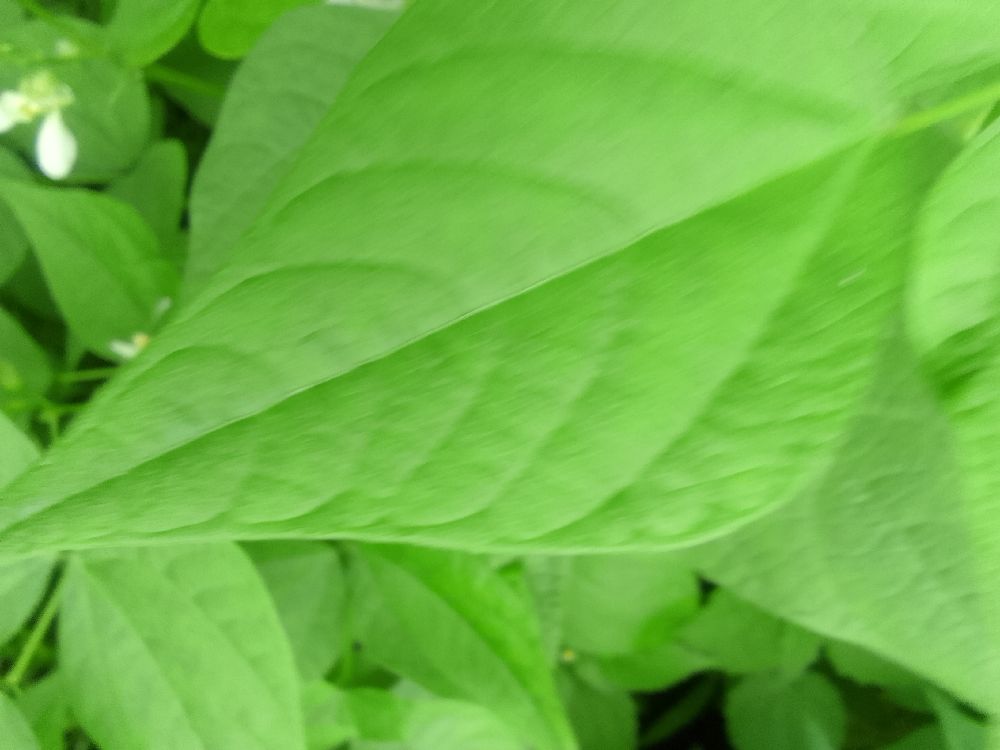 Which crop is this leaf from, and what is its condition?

common bean, healthy
